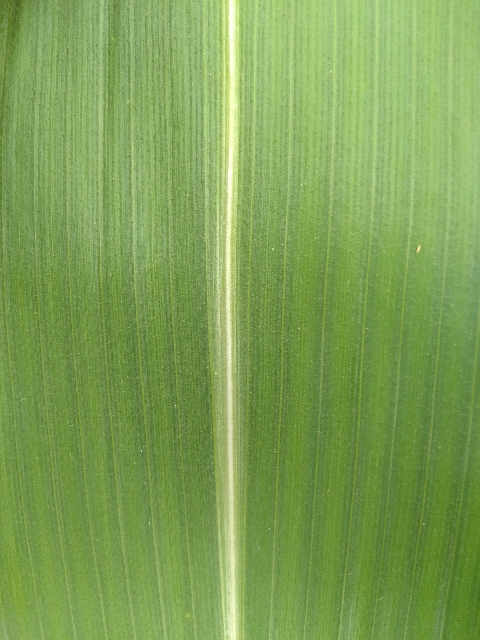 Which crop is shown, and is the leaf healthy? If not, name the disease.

maize, healthy
